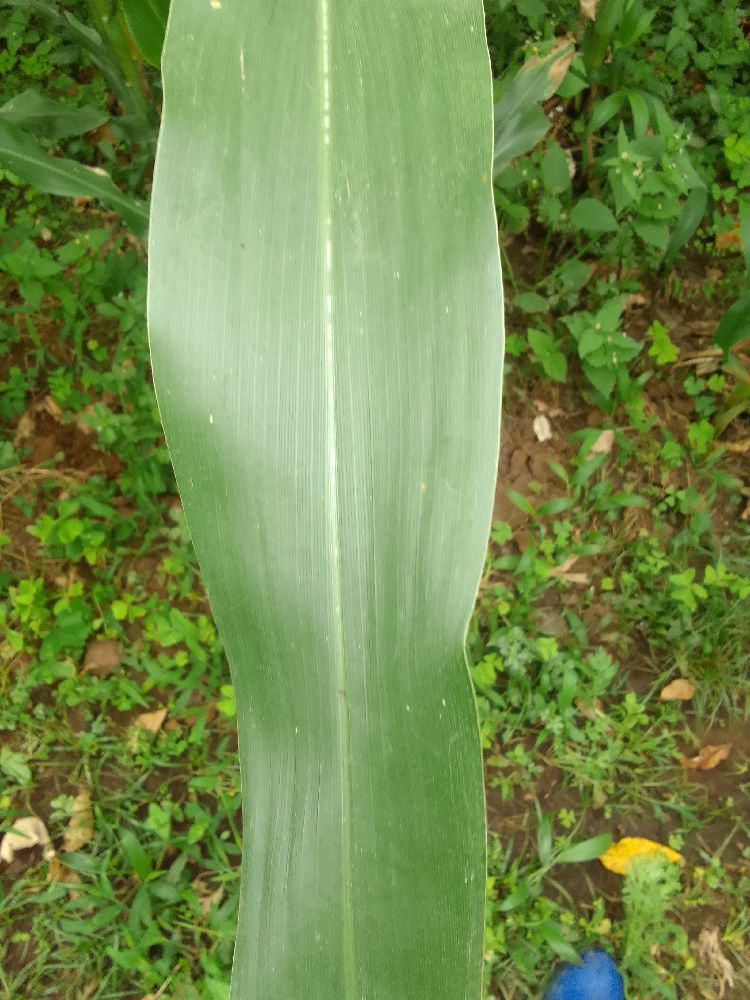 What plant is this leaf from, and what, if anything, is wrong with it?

maize, healthy
